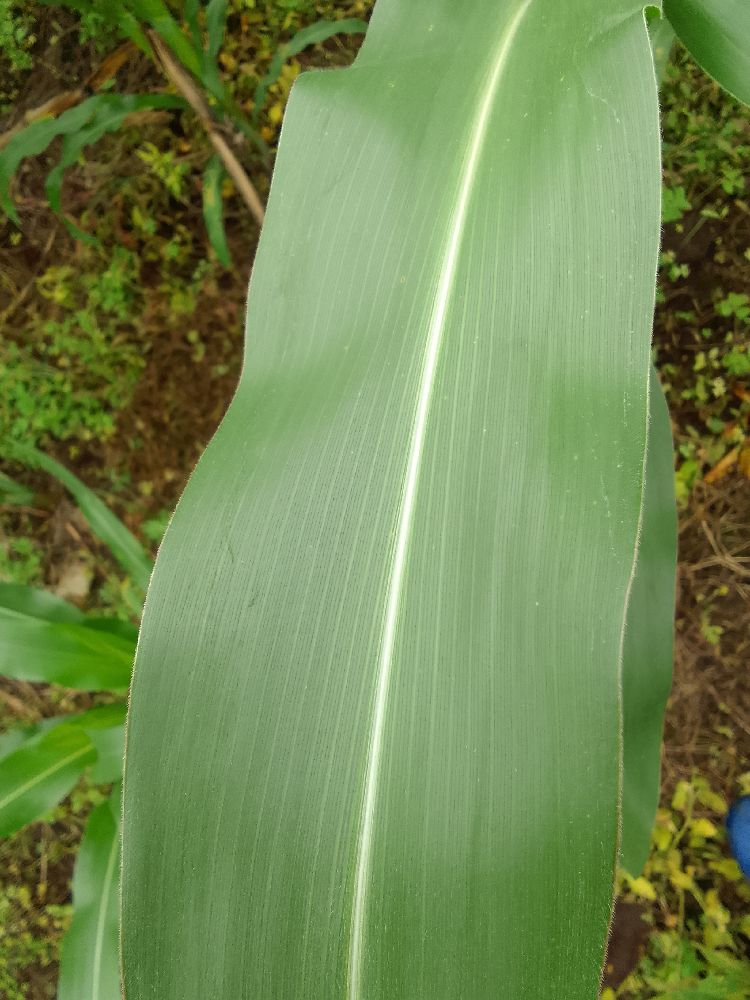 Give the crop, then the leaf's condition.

maize, healthy
